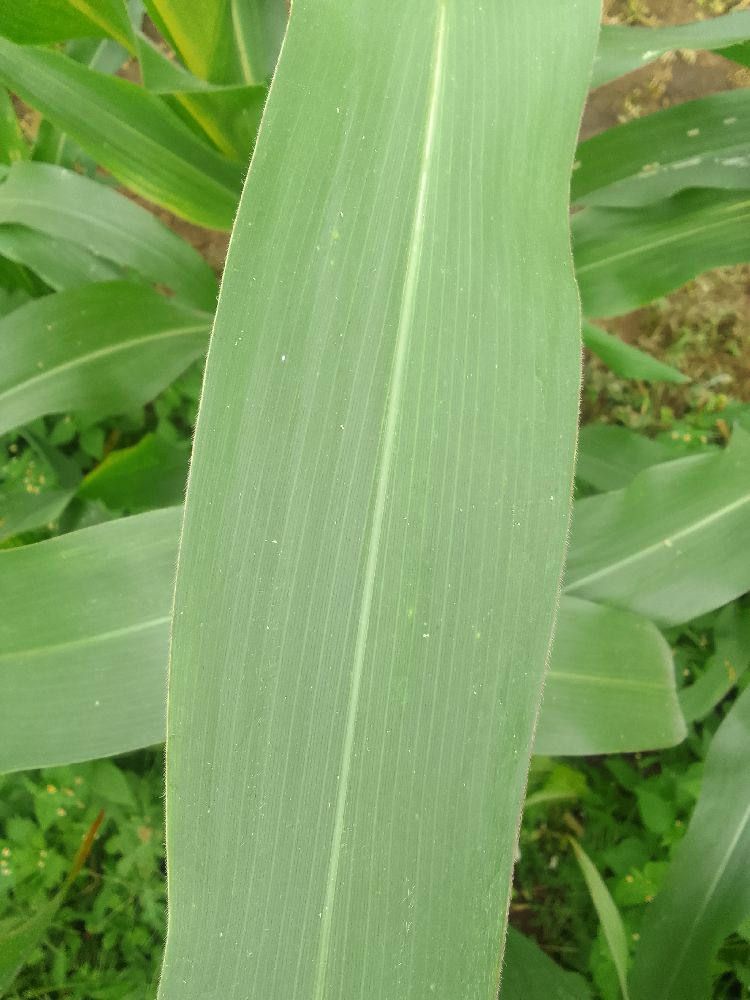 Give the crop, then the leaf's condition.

maize, healthy
